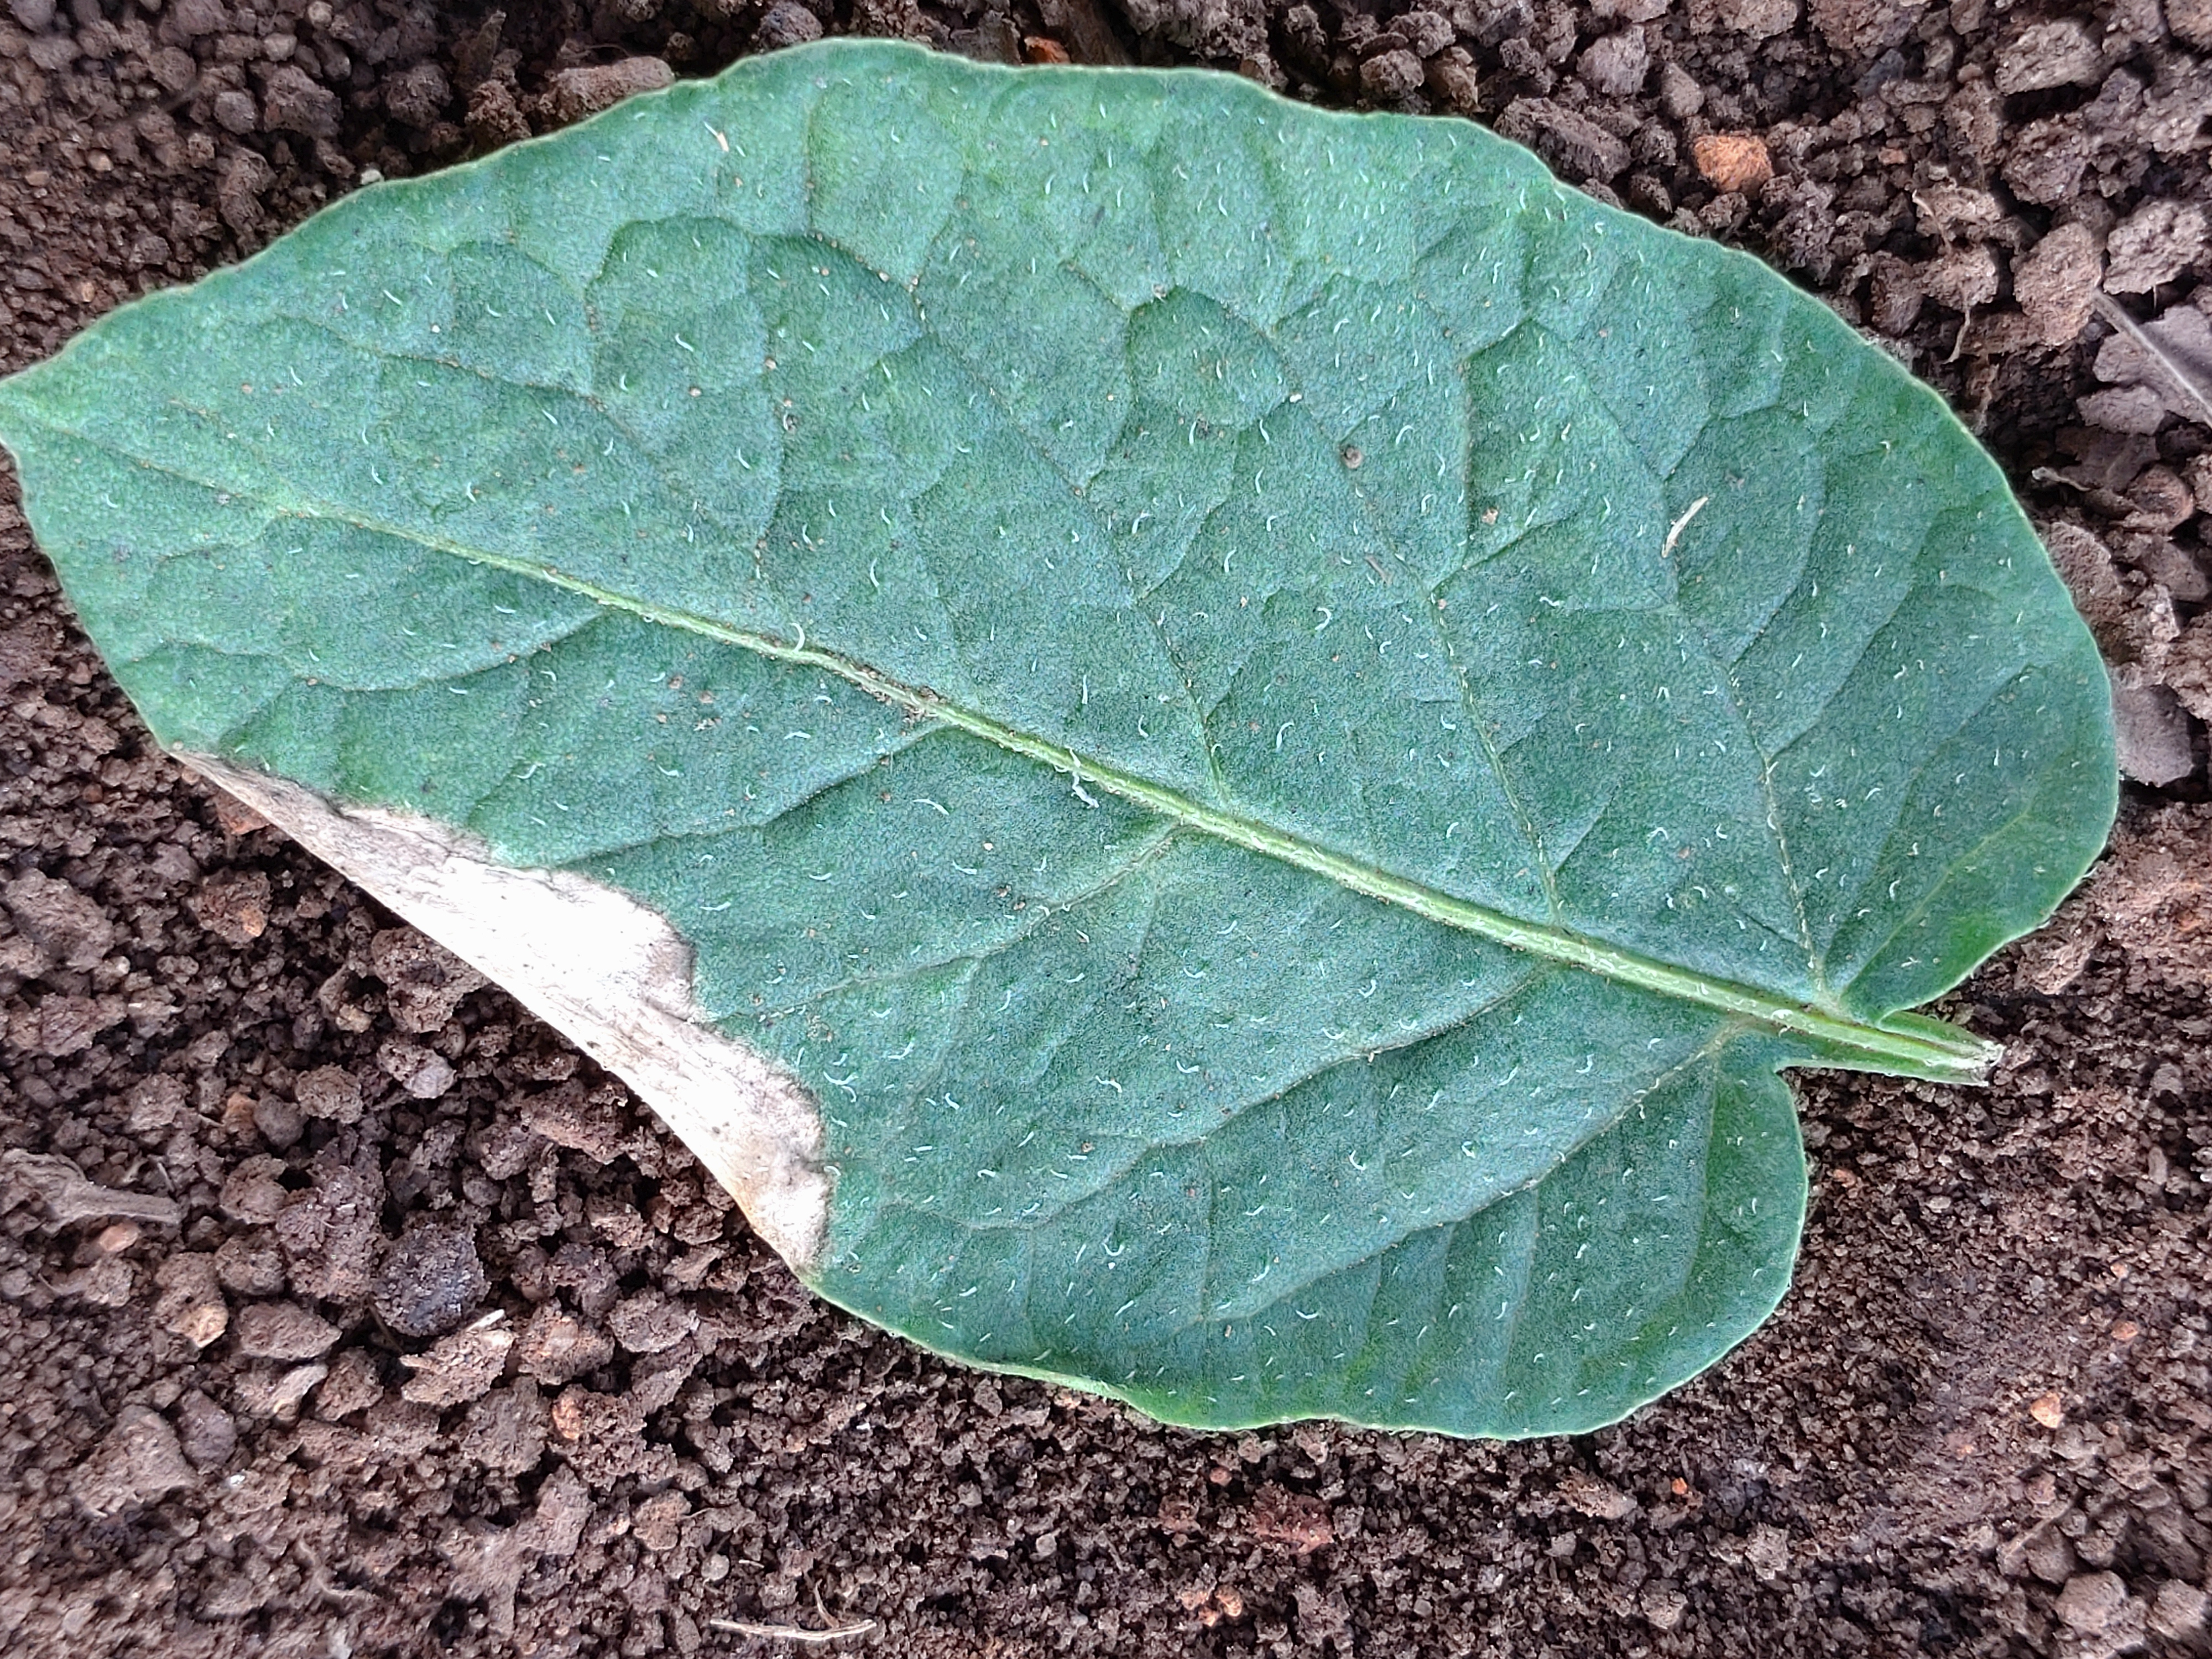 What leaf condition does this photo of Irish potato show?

early blight
